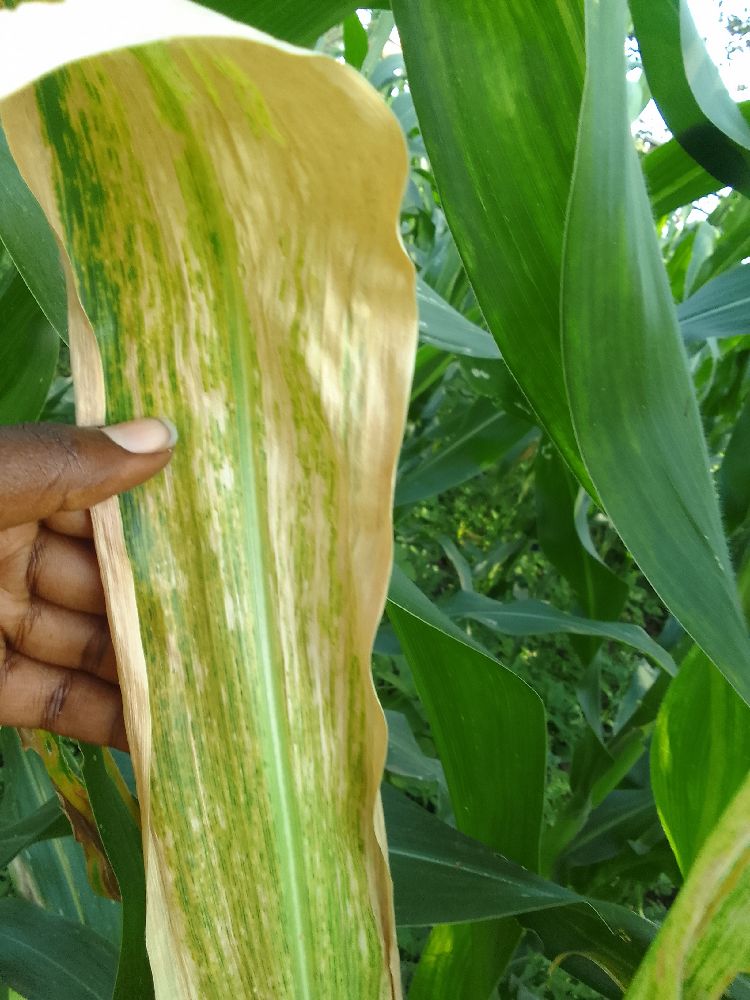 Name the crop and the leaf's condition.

maize, maize lethal necrosis
